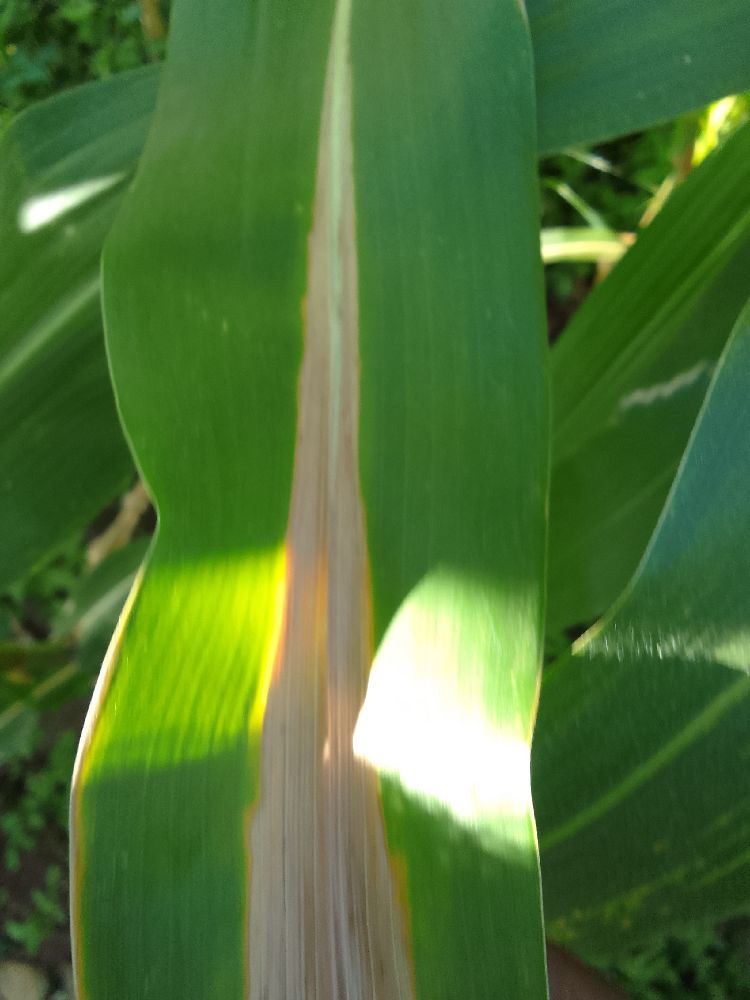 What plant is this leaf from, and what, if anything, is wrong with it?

maize, maize lethal necrosis
